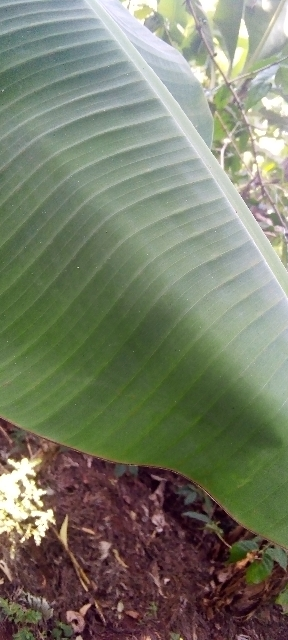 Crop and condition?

banana, healthy
